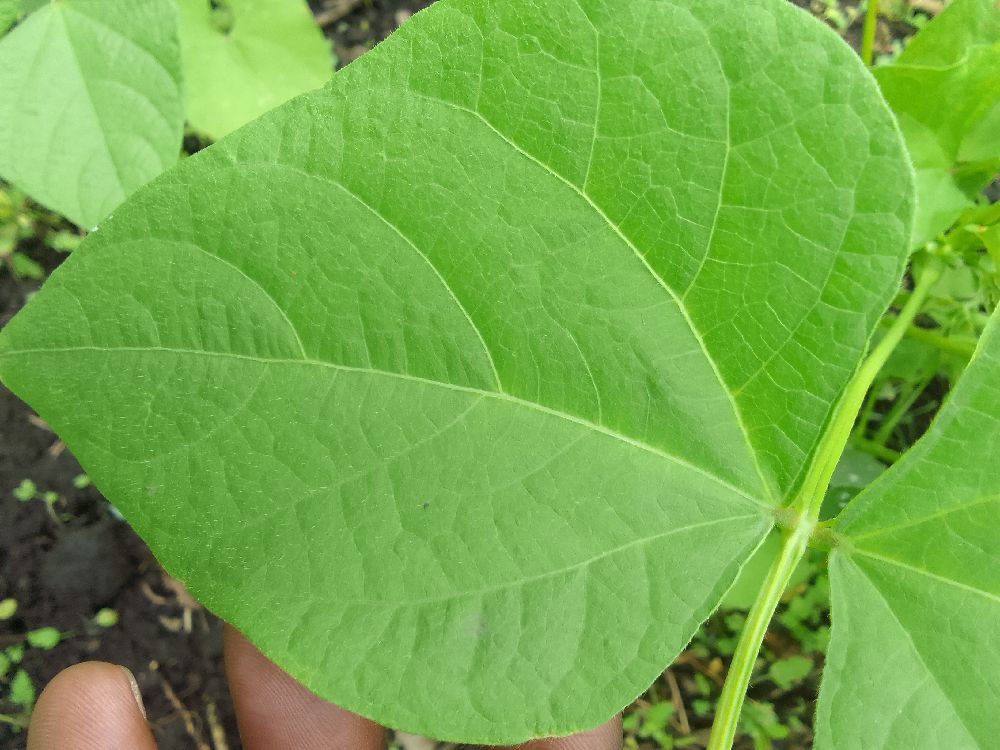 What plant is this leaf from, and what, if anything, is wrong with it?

common bean, healthy
